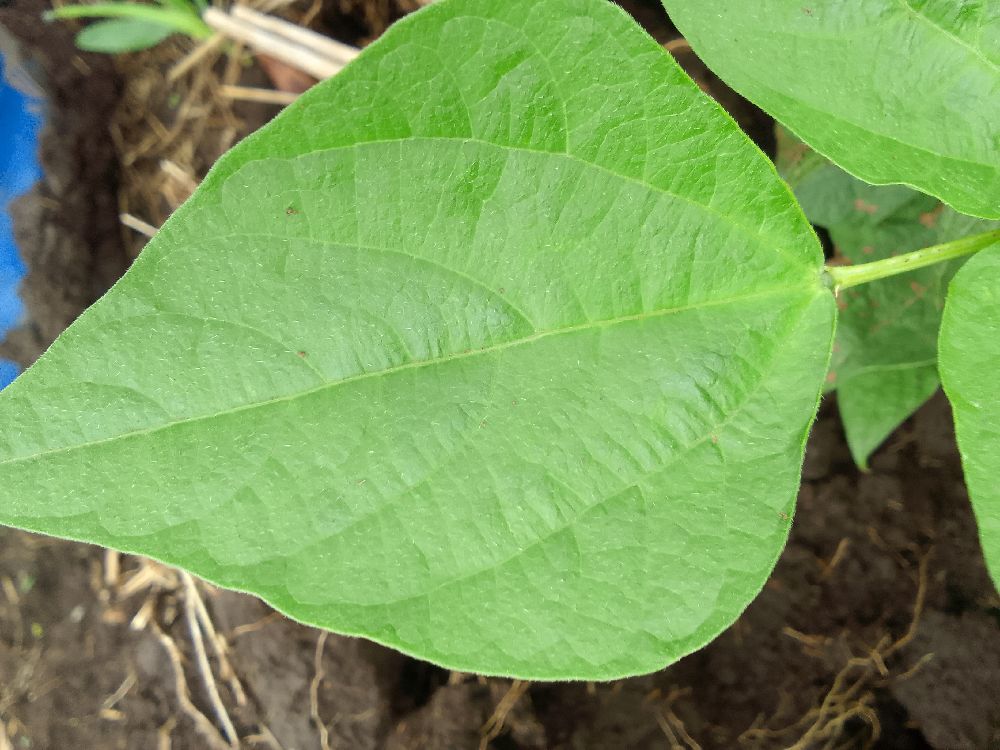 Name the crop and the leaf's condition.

common bean, healthy
